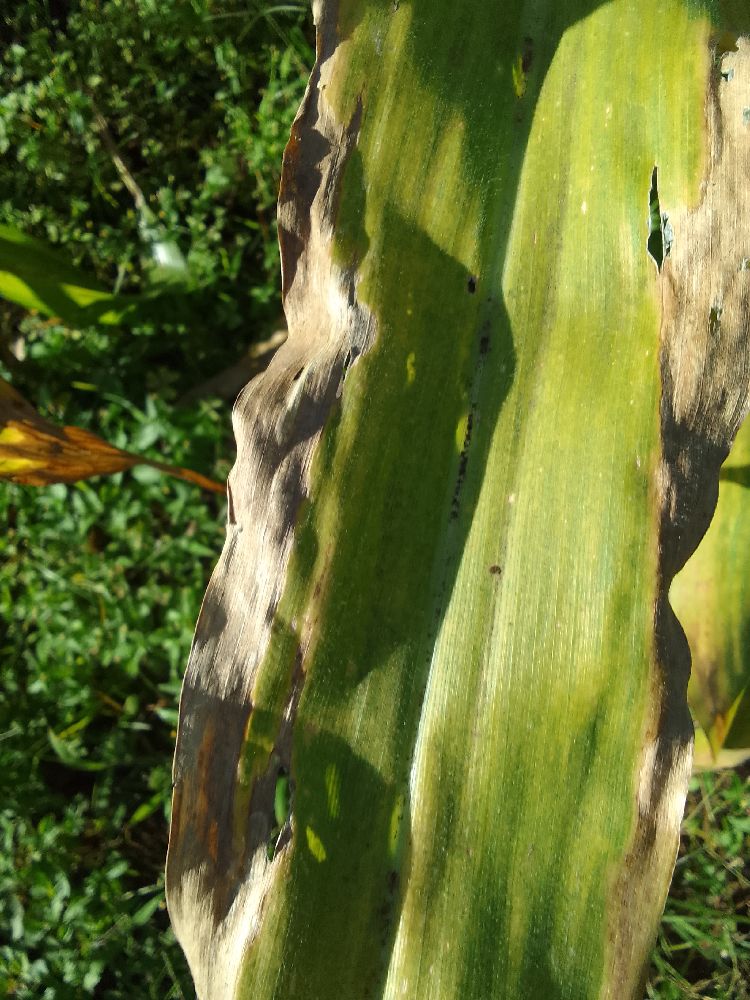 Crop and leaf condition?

maize, maize lethal necrosis
